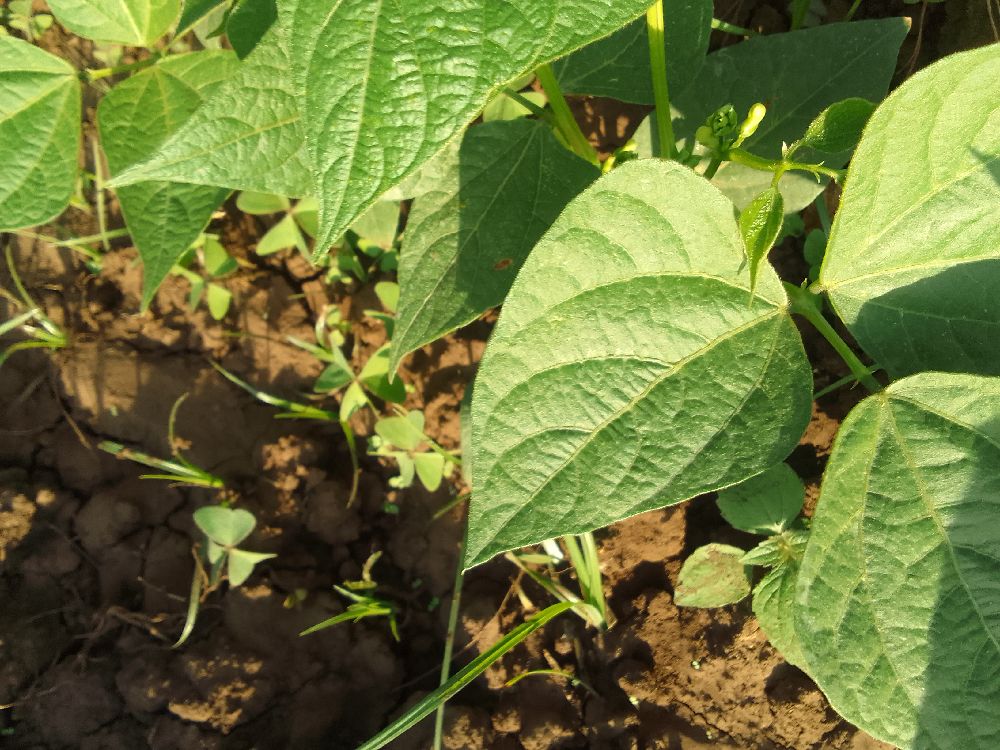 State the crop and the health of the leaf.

common bean, healthy
